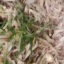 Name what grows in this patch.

grass
